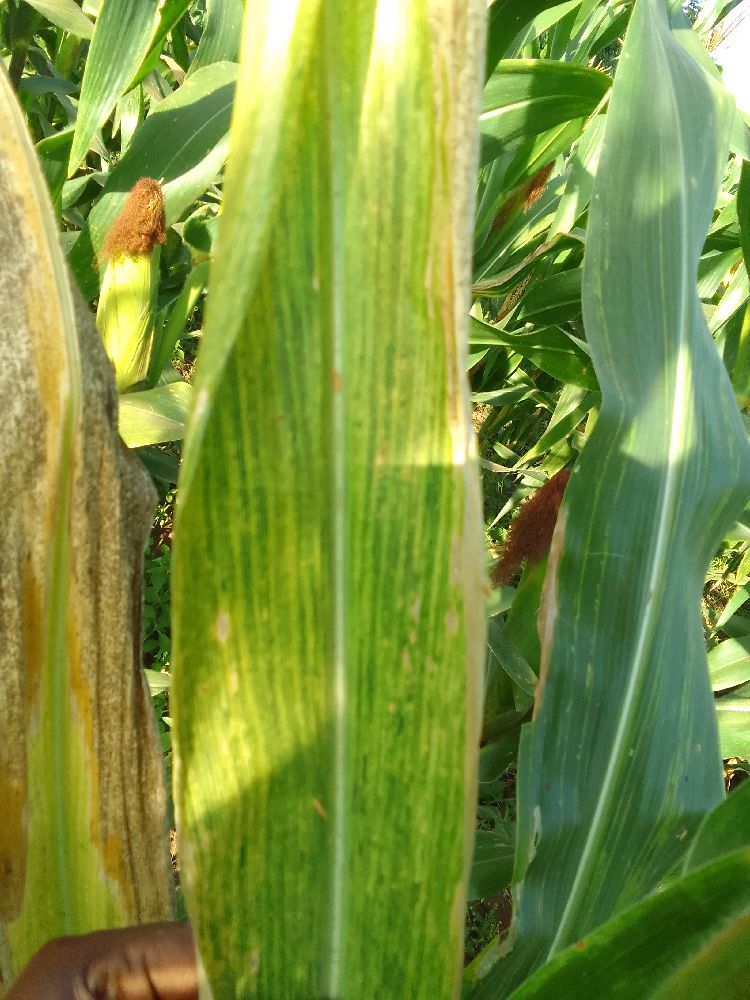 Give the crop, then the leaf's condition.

maize, maize lethal necrosis
